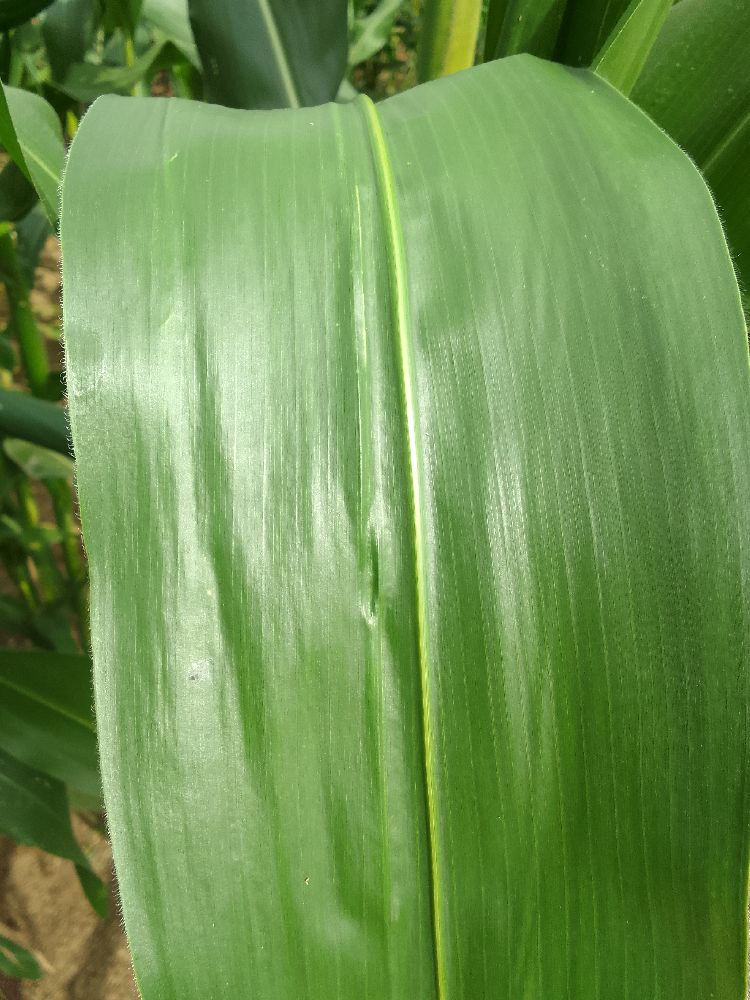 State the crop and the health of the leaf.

maize, healthy
